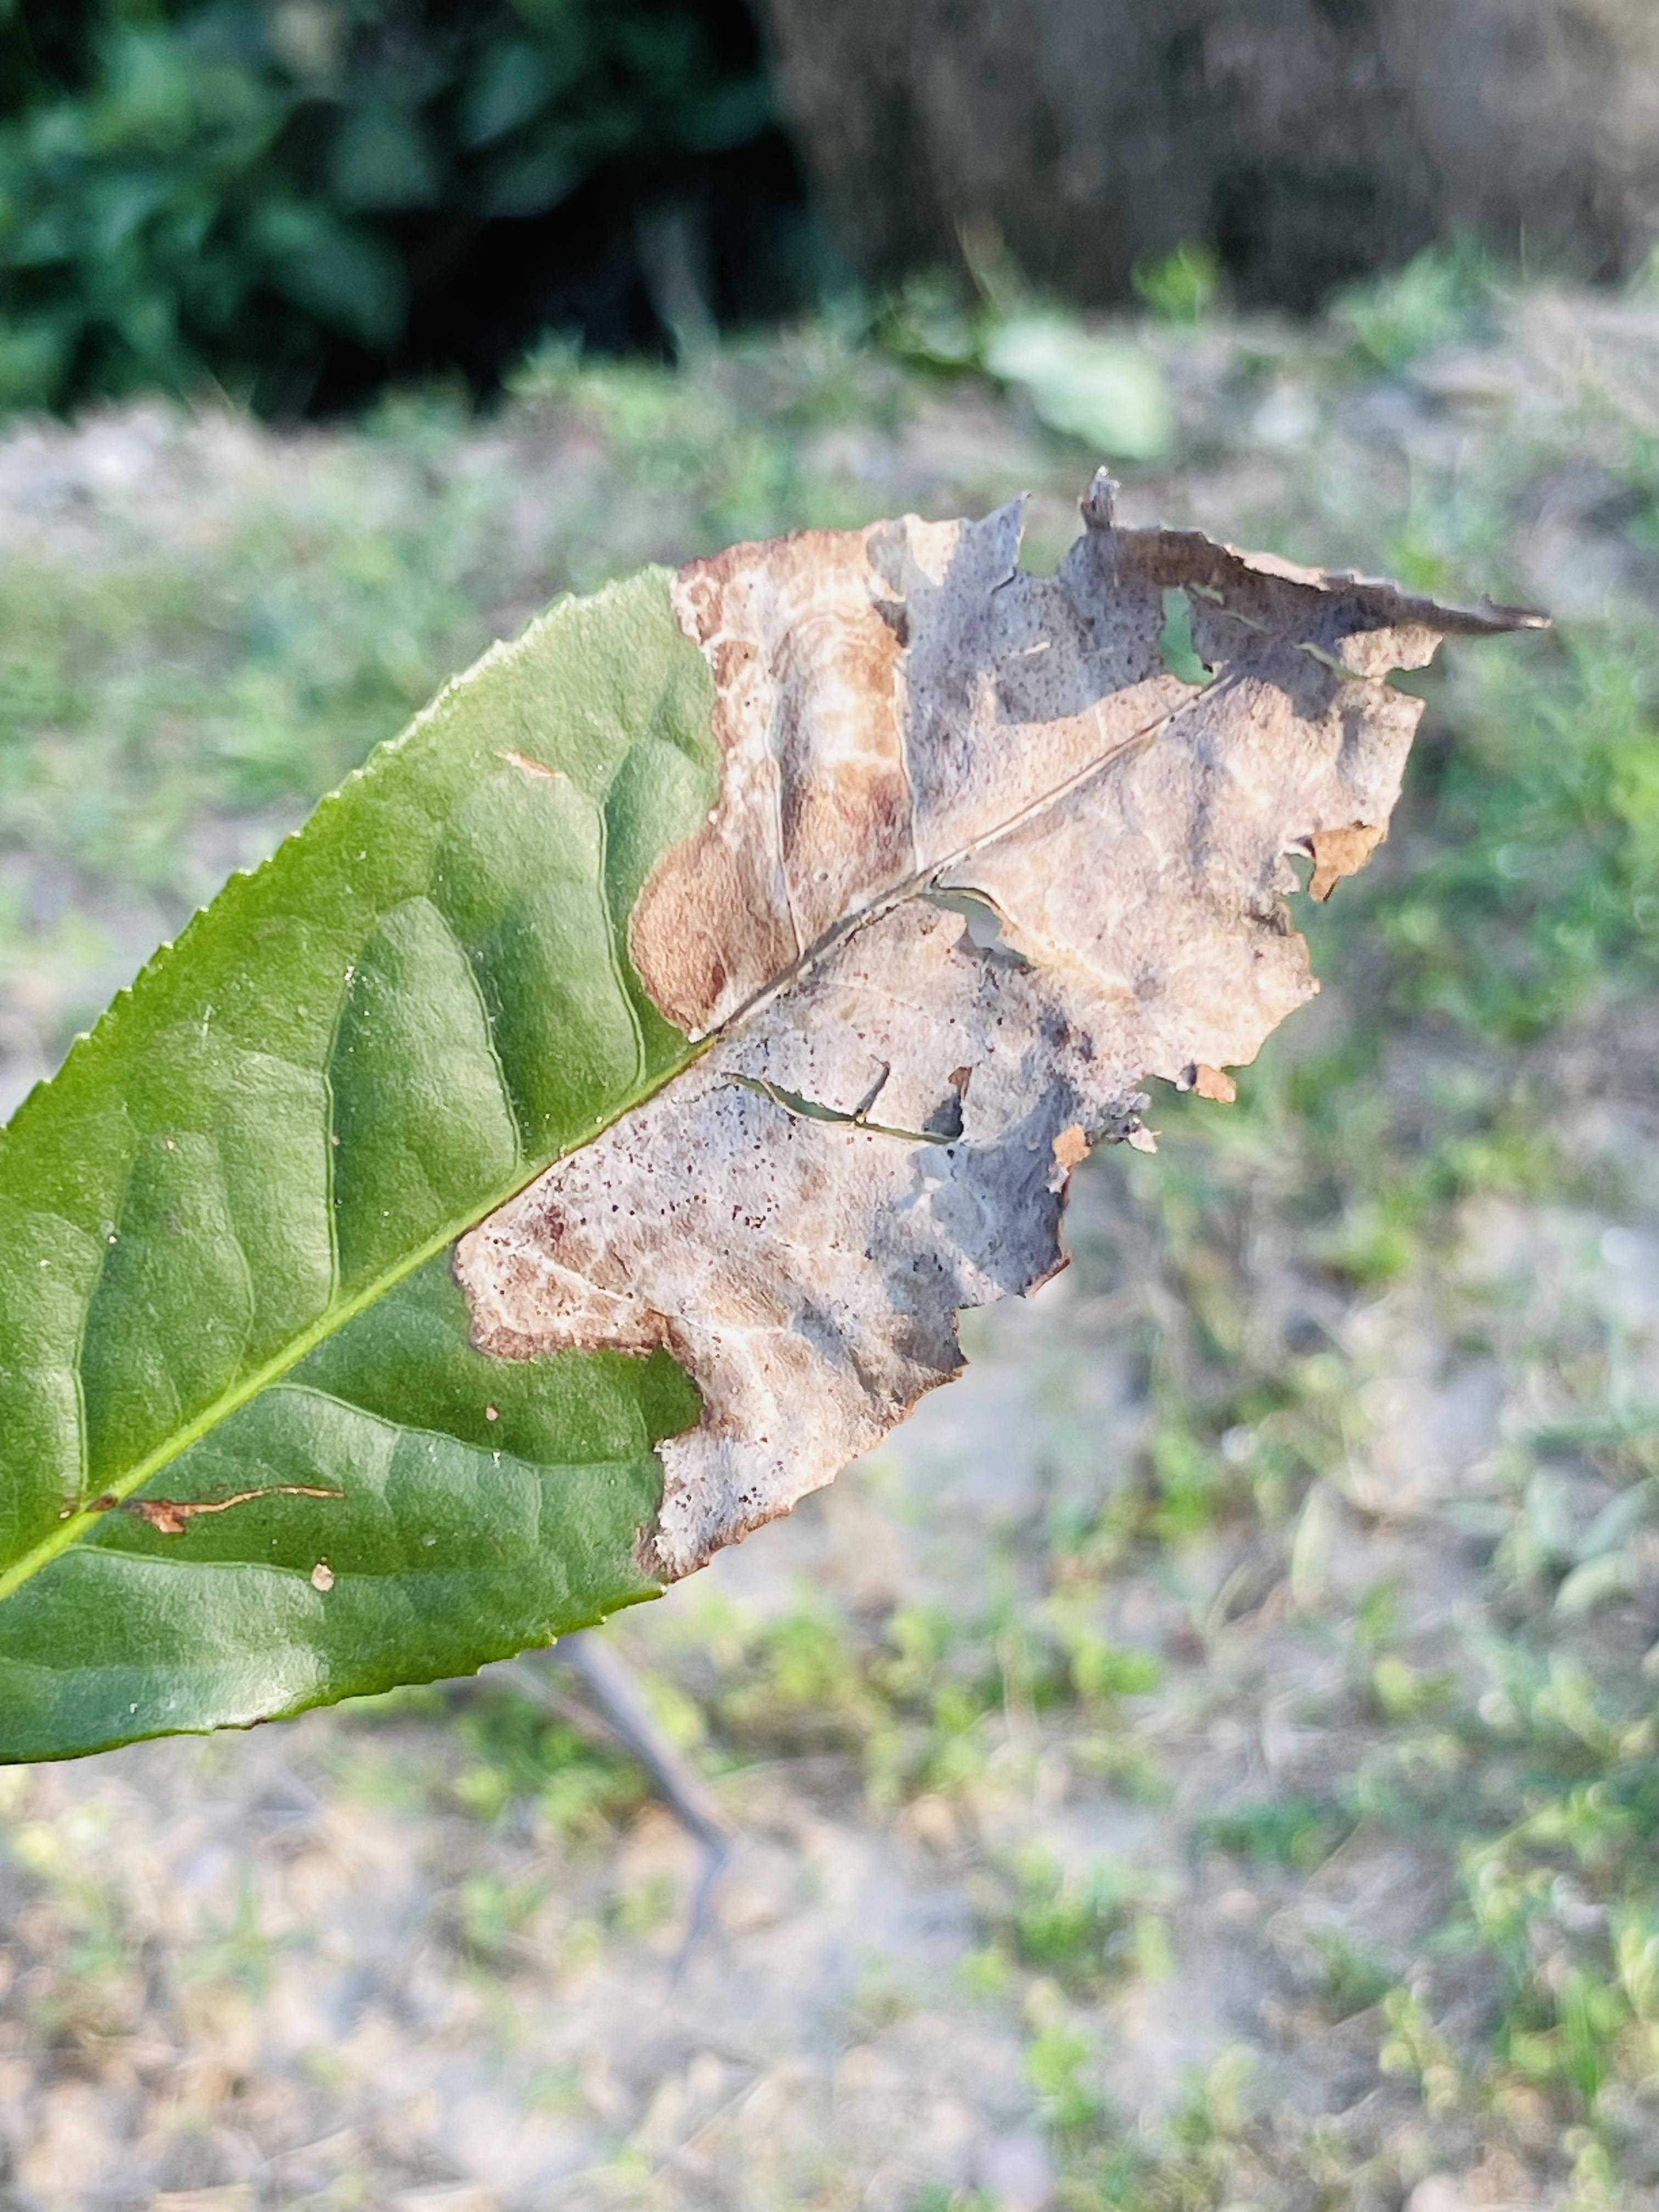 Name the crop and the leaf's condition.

tea, blight
